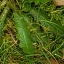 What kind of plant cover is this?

structured weed
